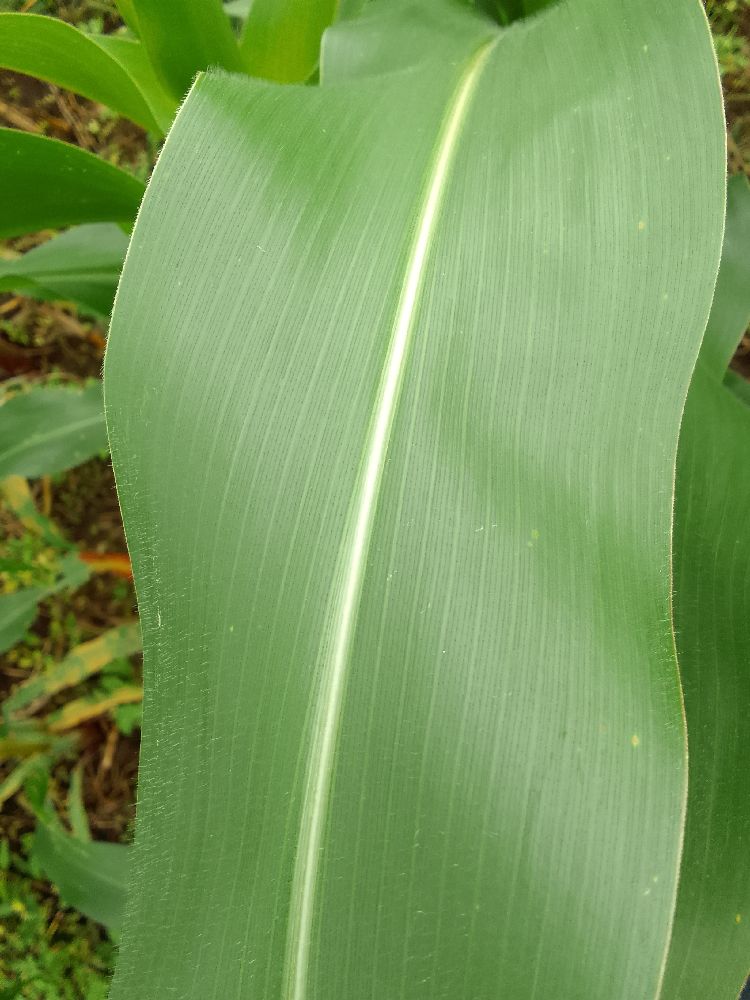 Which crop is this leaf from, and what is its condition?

maize, healthy
